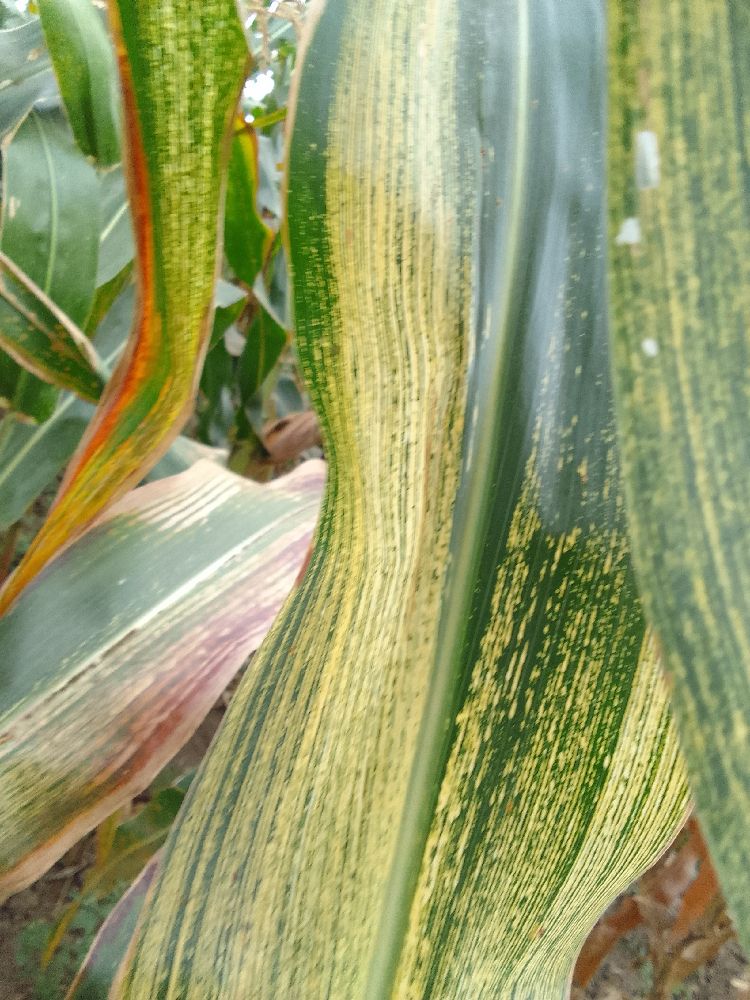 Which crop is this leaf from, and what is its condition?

maize, maize streak virus
